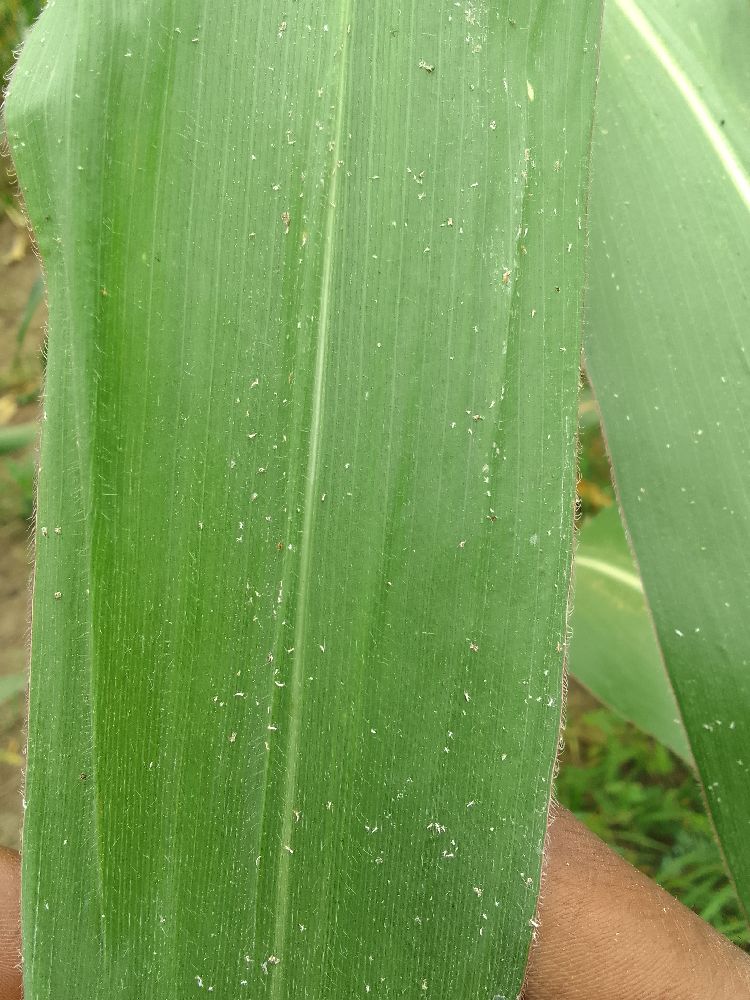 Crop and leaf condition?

maize, healthy
